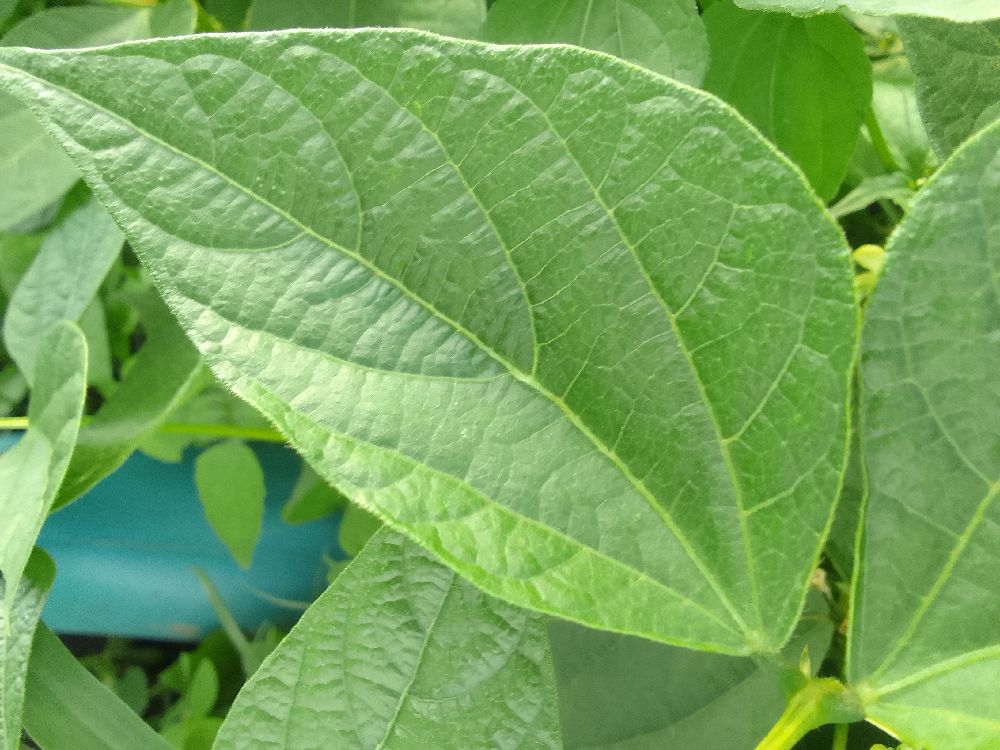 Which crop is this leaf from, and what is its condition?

common bean, healthy
